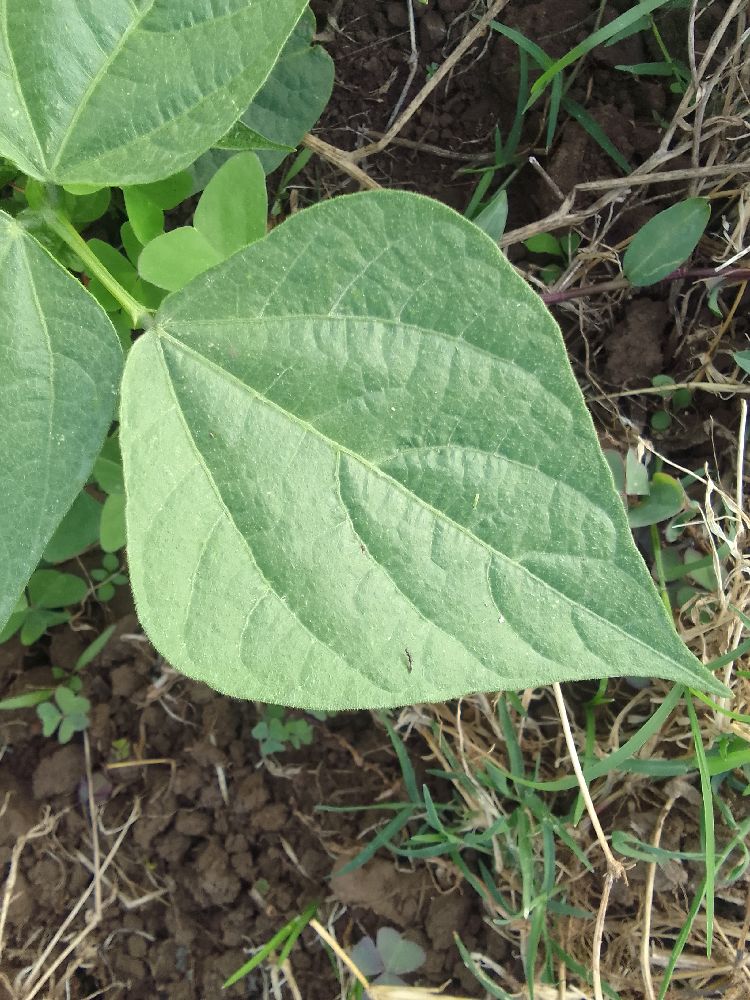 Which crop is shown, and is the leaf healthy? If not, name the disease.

common bean, healthy
